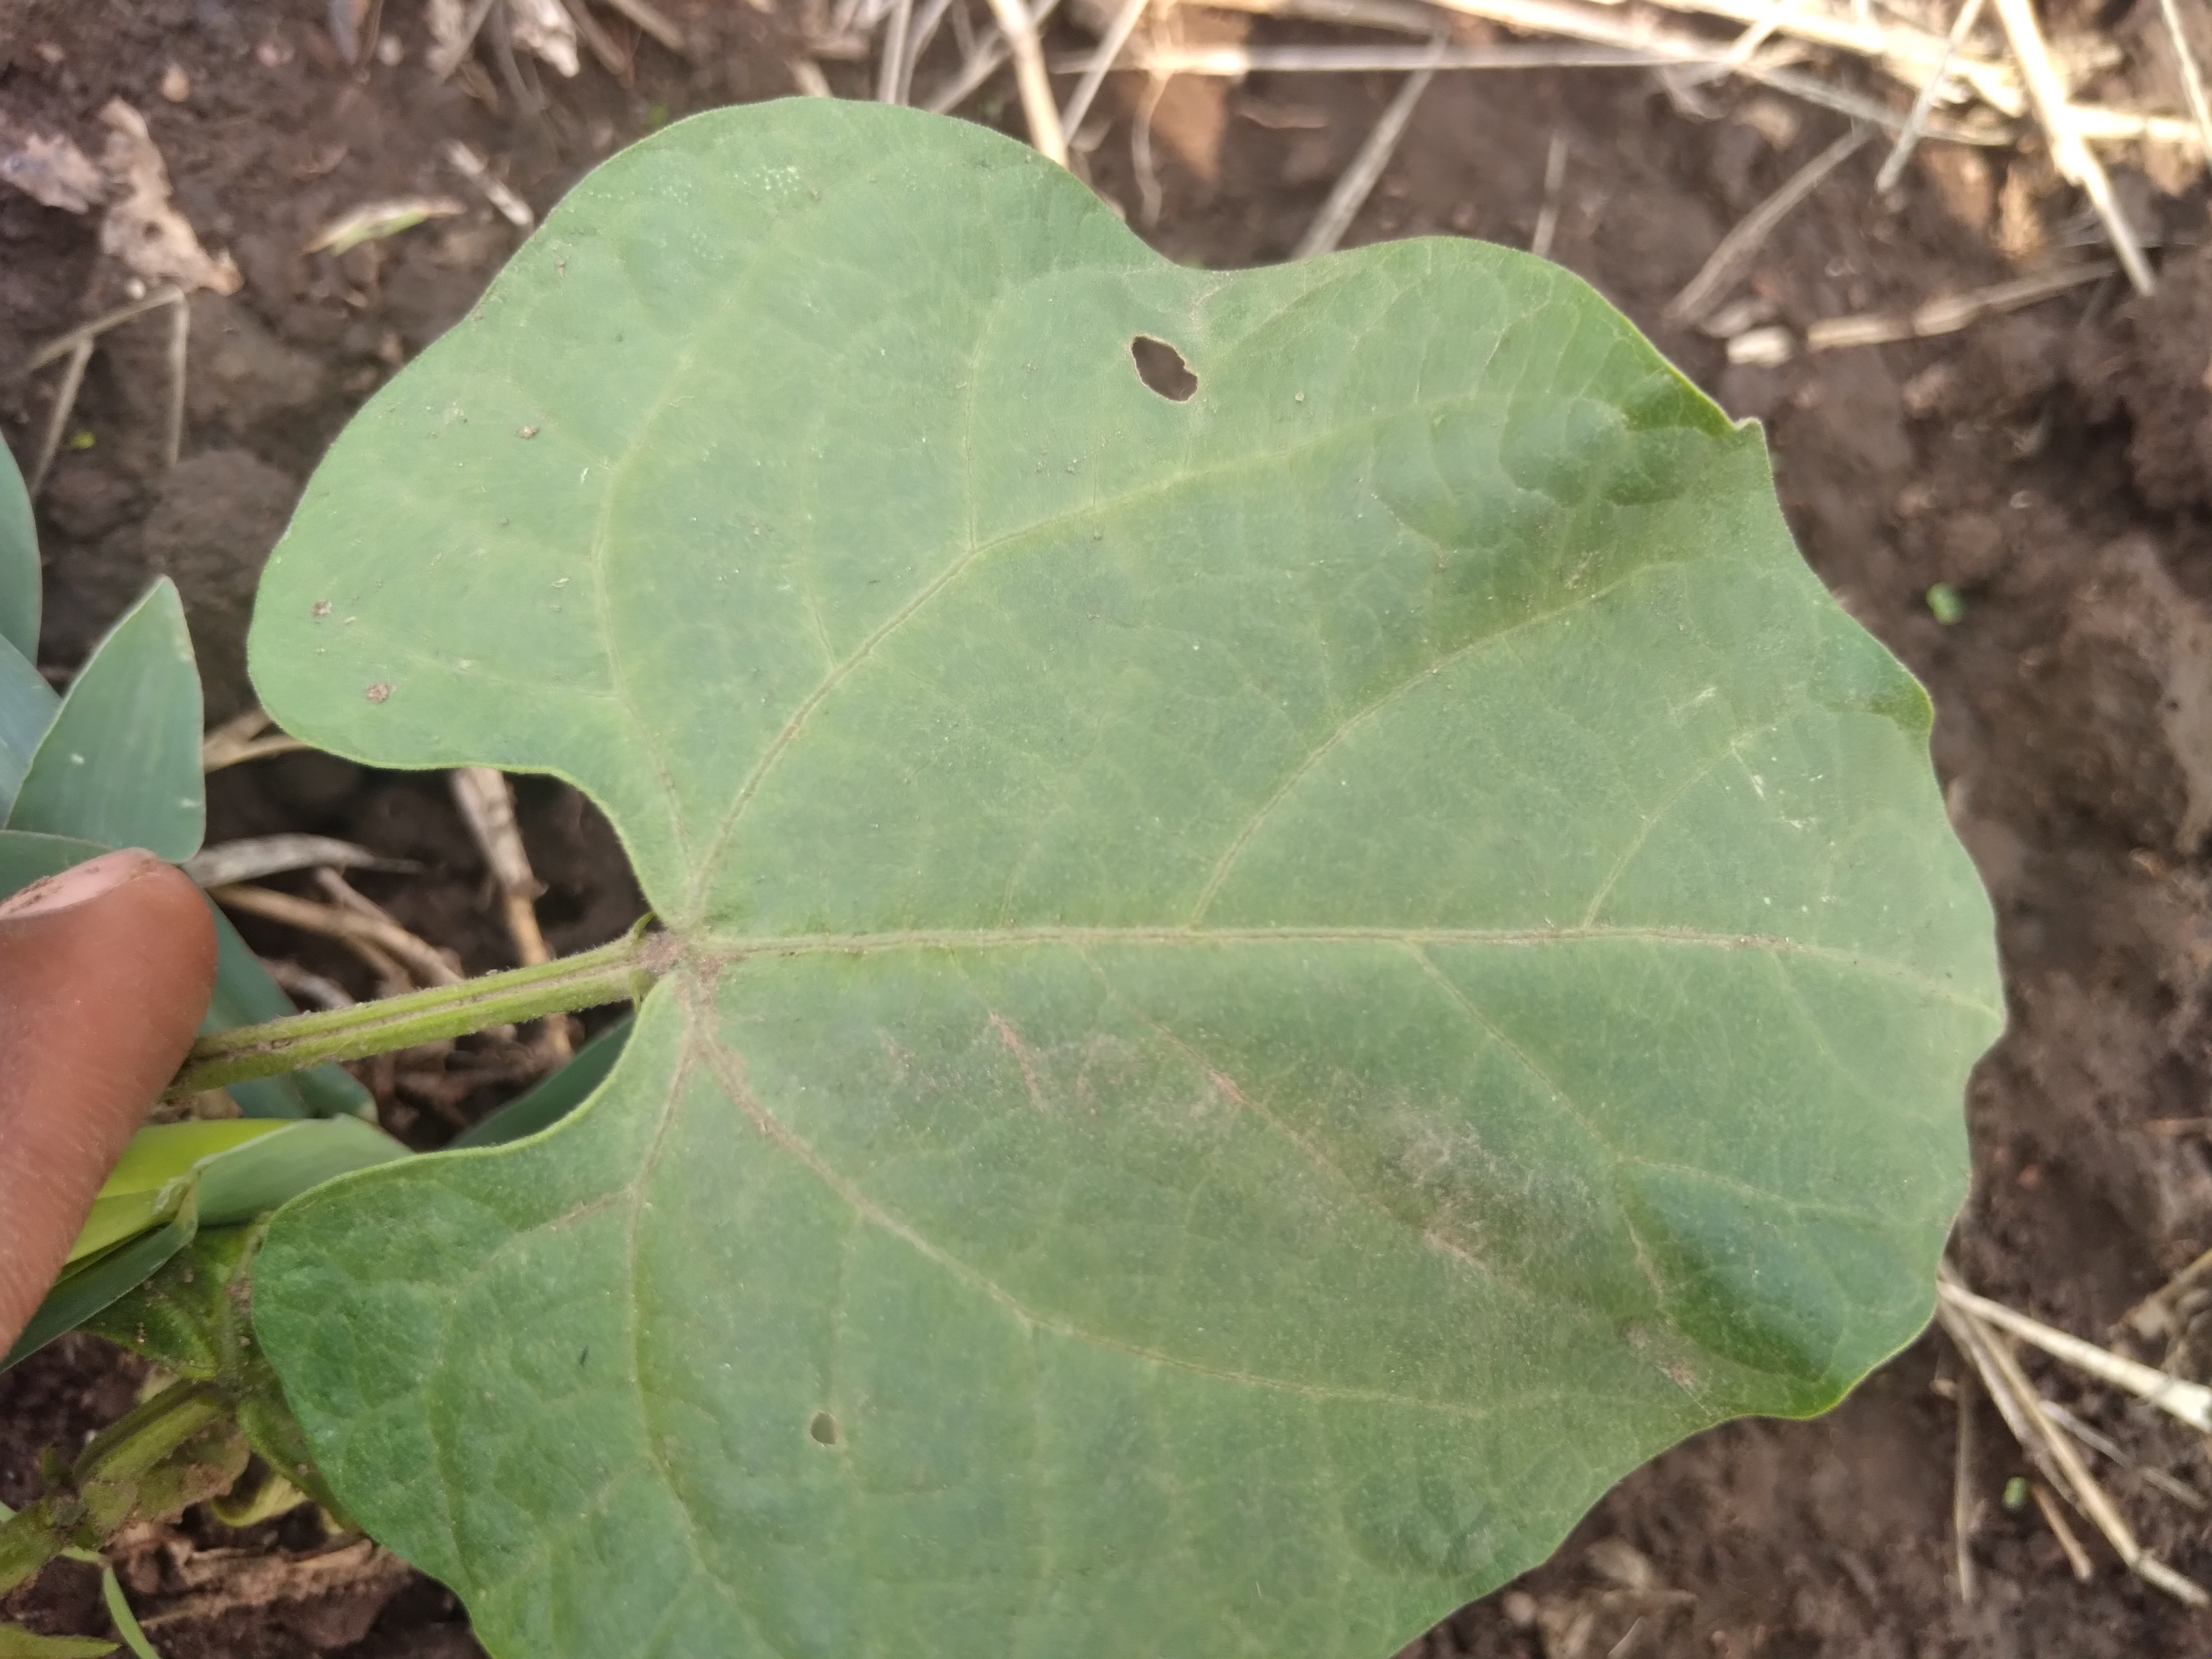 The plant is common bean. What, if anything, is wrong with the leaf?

healthy
